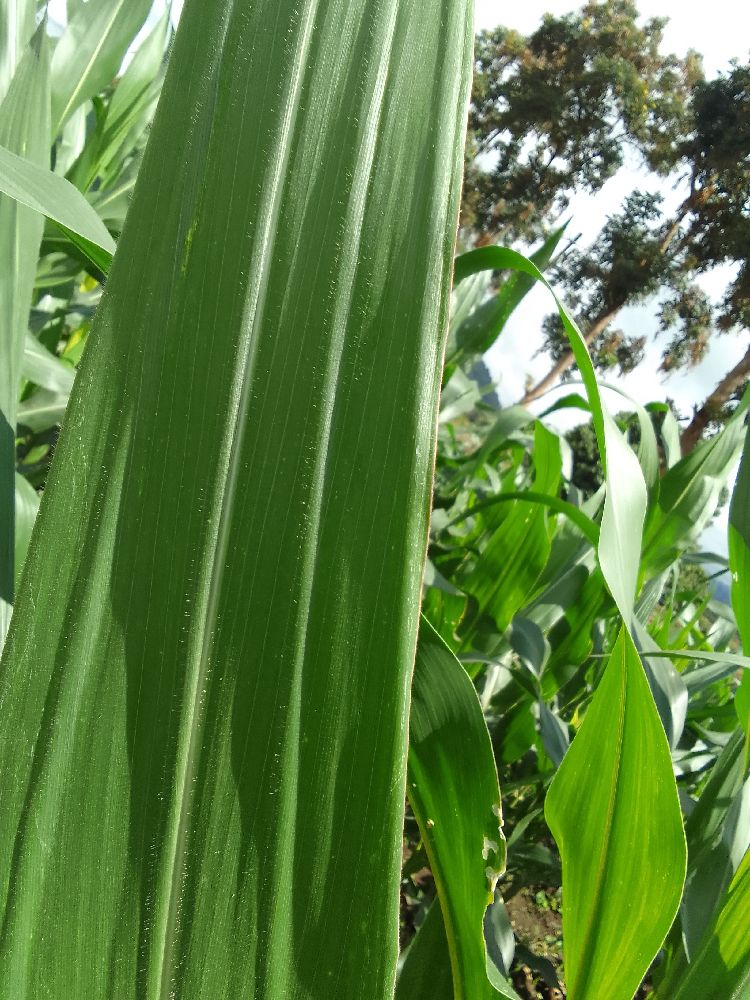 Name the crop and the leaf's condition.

maize, healthy
